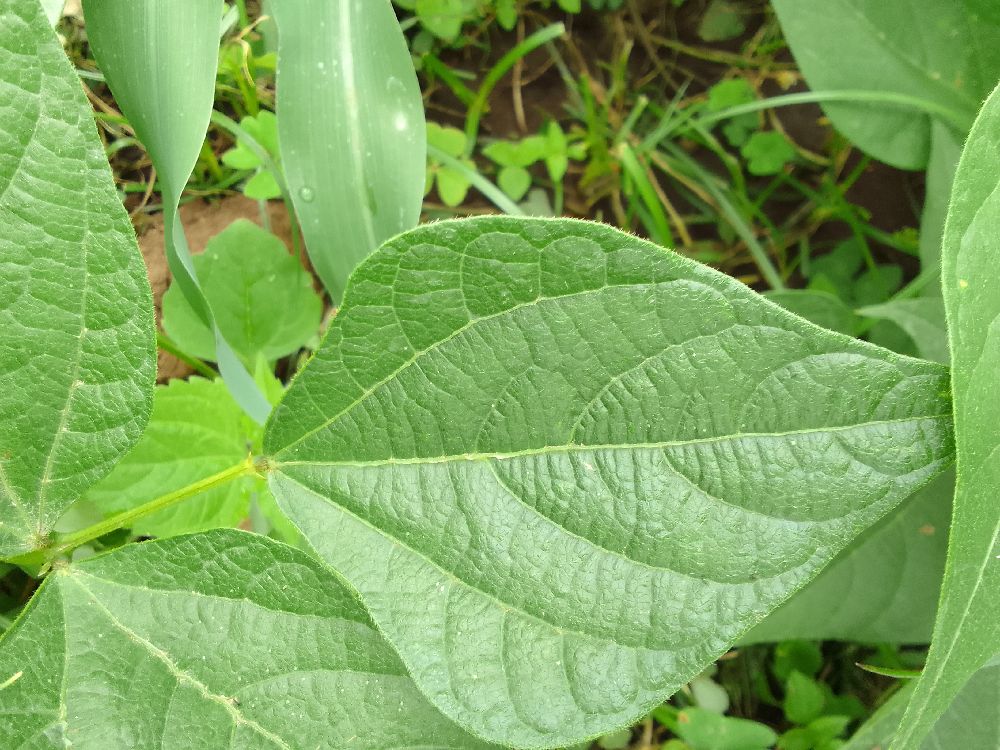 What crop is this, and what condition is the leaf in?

common bean, healthy
